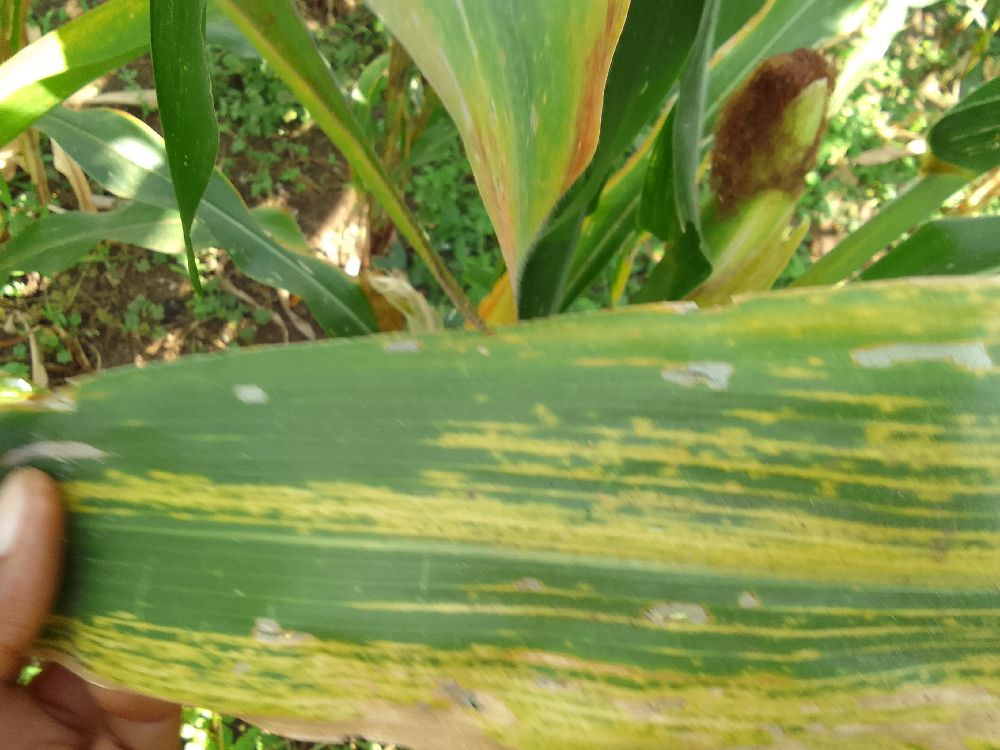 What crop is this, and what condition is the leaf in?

maize, maize lethal necrosis
